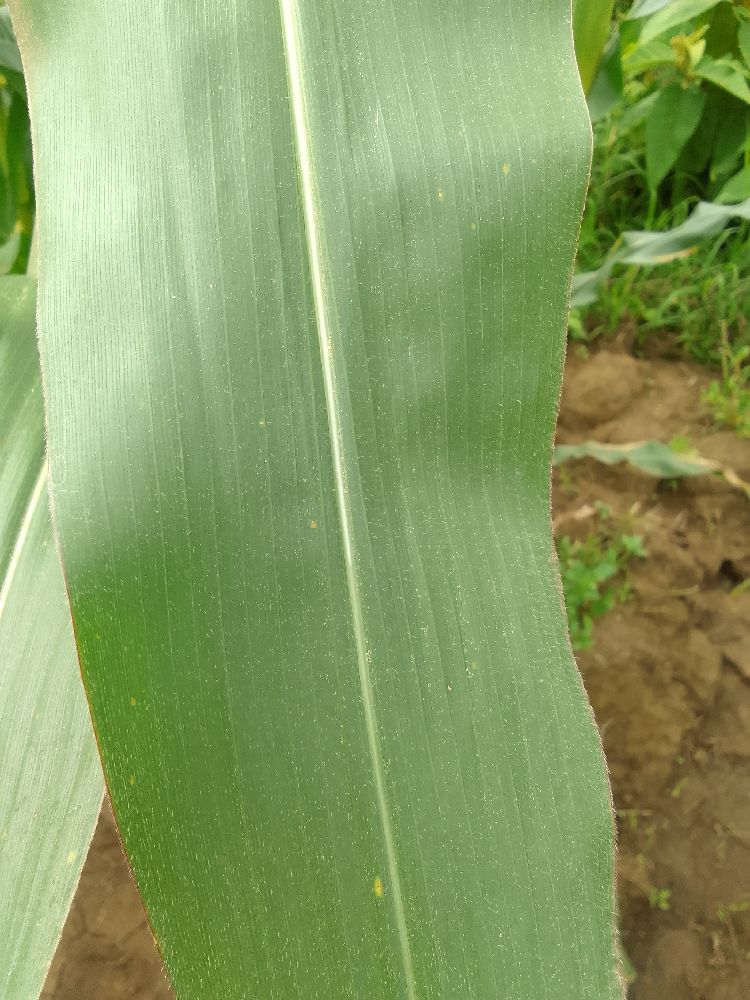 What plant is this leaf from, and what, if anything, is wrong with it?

maize, healthy
